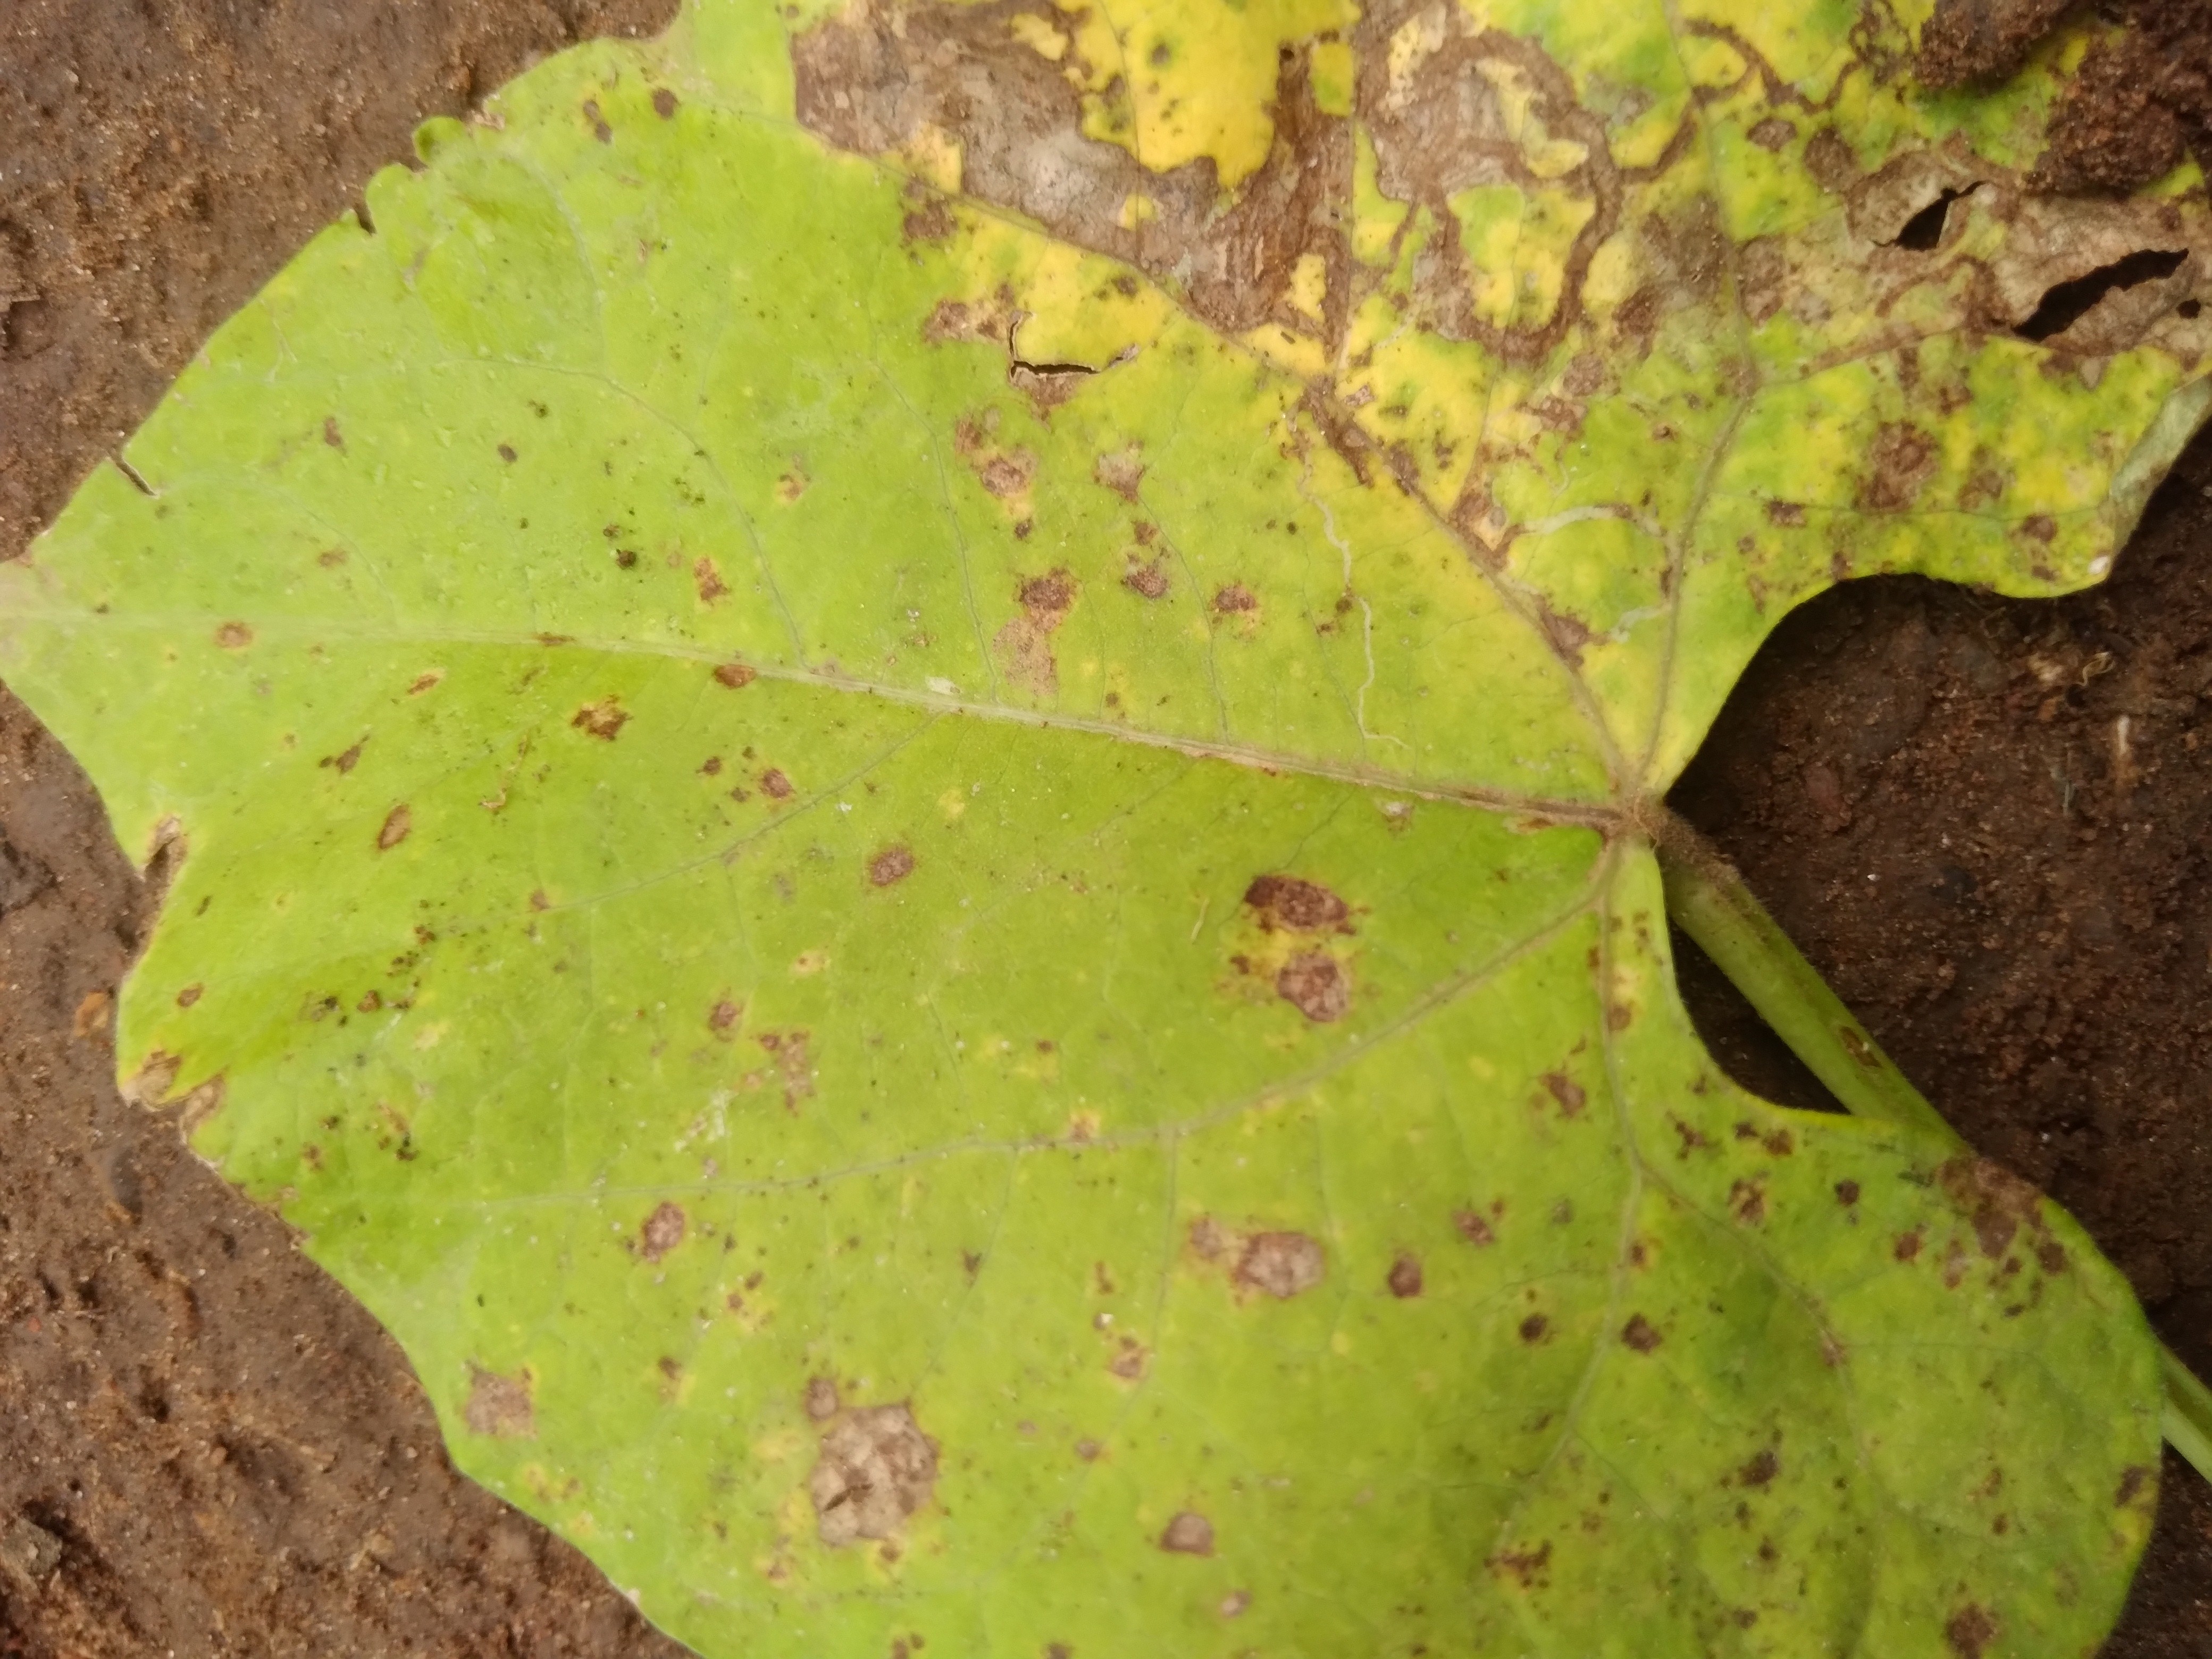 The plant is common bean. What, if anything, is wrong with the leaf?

rust
